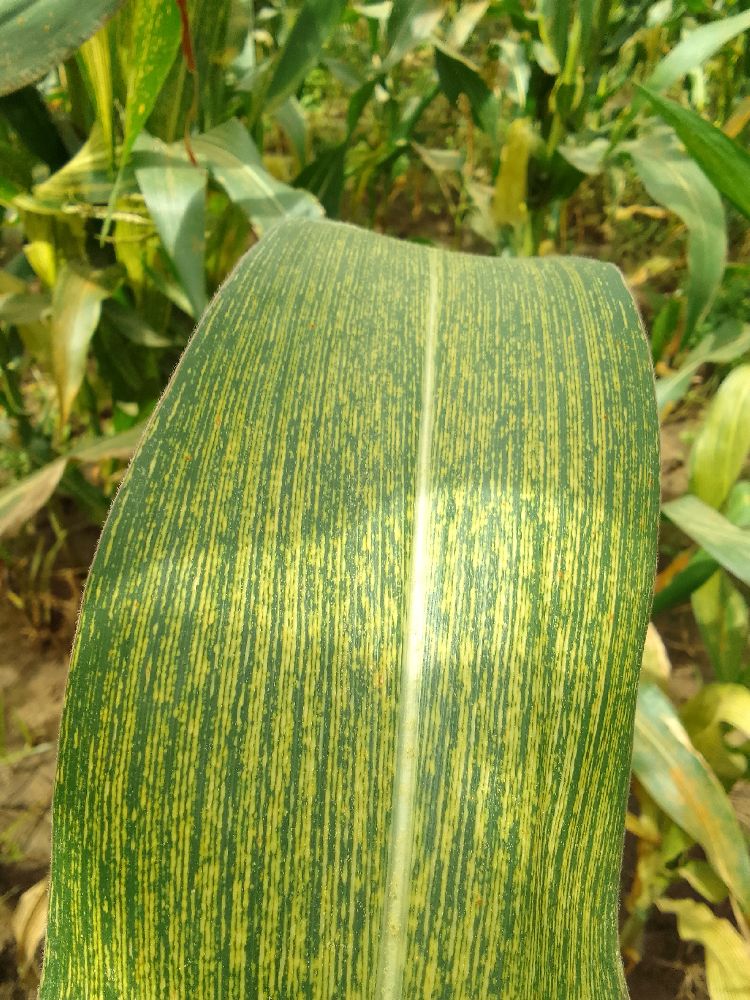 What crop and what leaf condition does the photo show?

maize, maize streak virus
